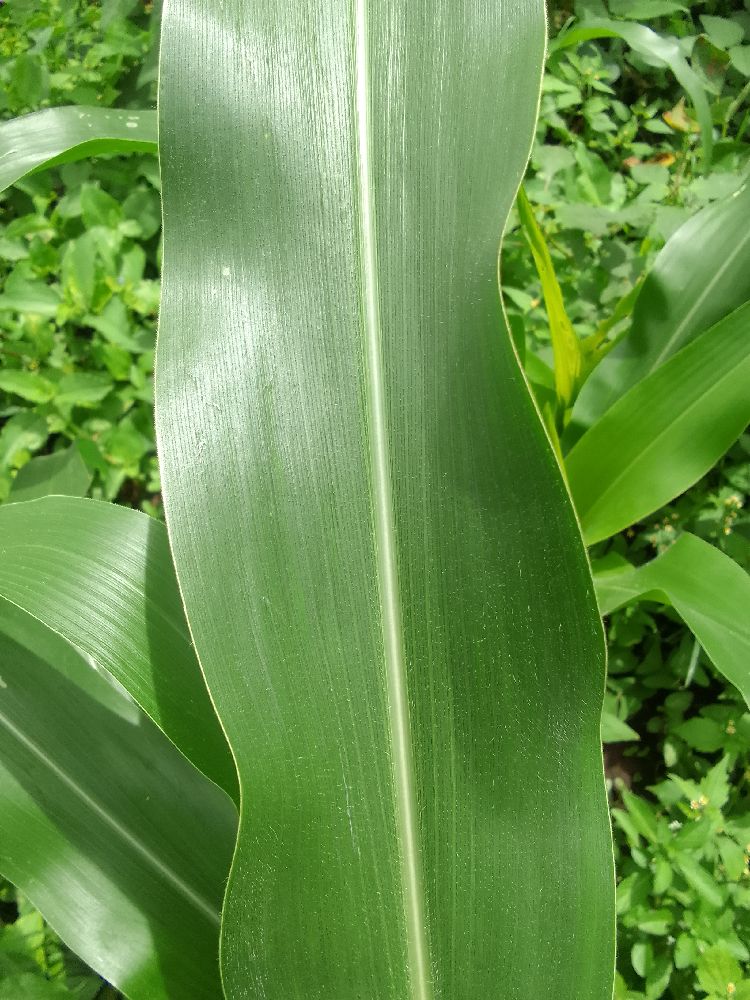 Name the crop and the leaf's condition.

maize, healthy
